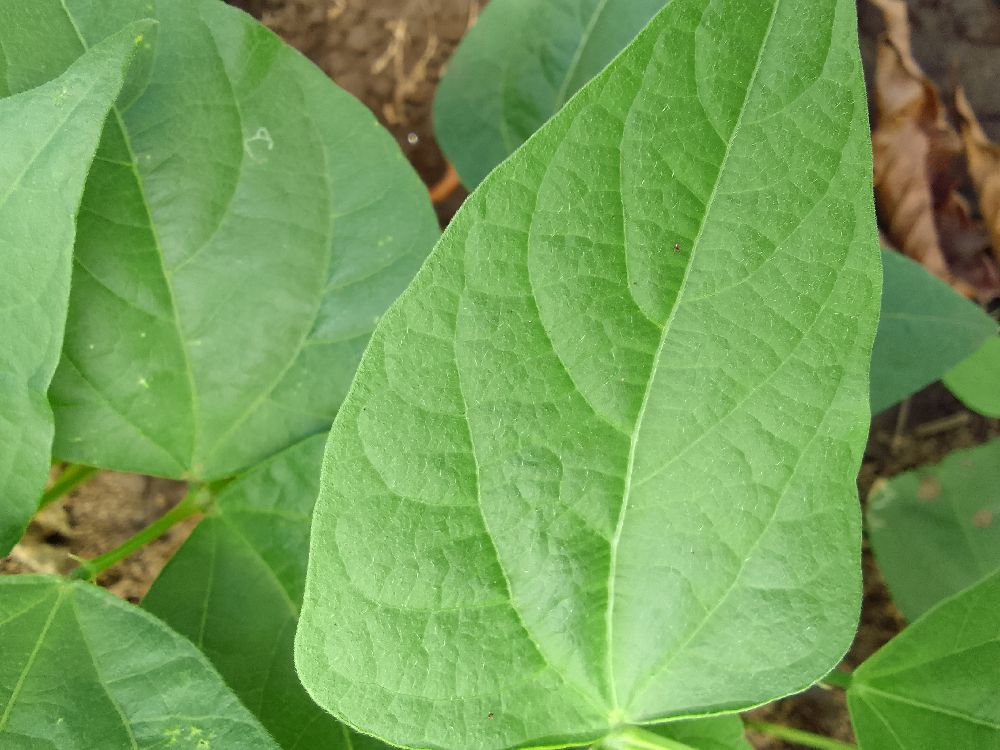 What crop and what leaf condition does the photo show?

common bean, healthy
